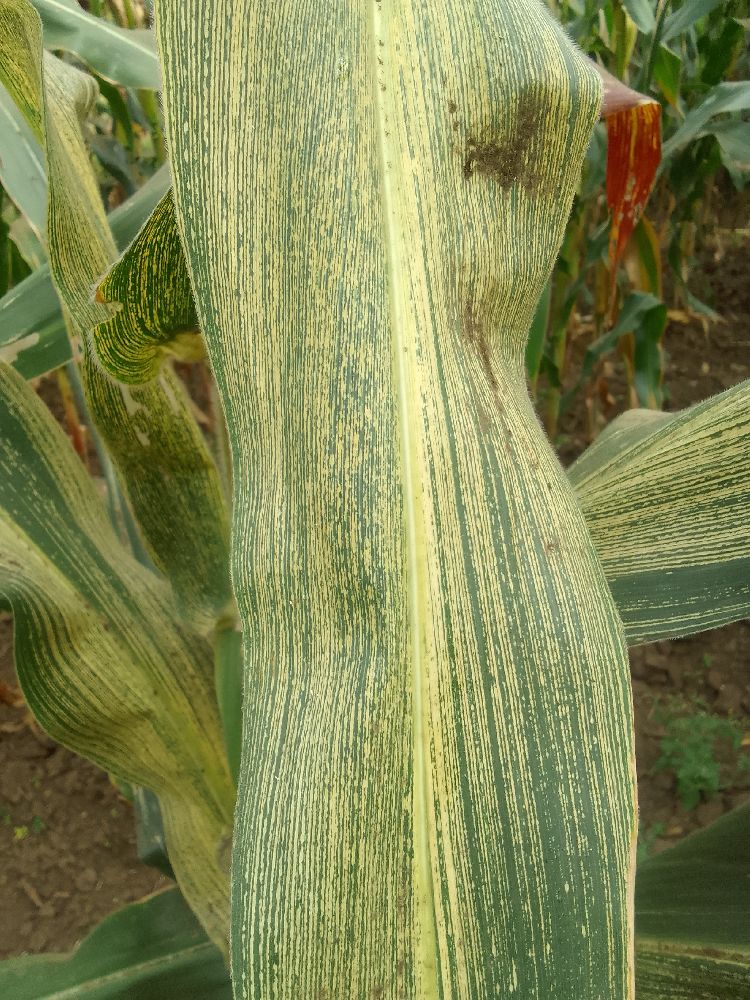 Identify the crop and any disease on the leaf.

maize, maize streak virus
